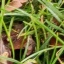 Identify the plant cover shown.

grass
